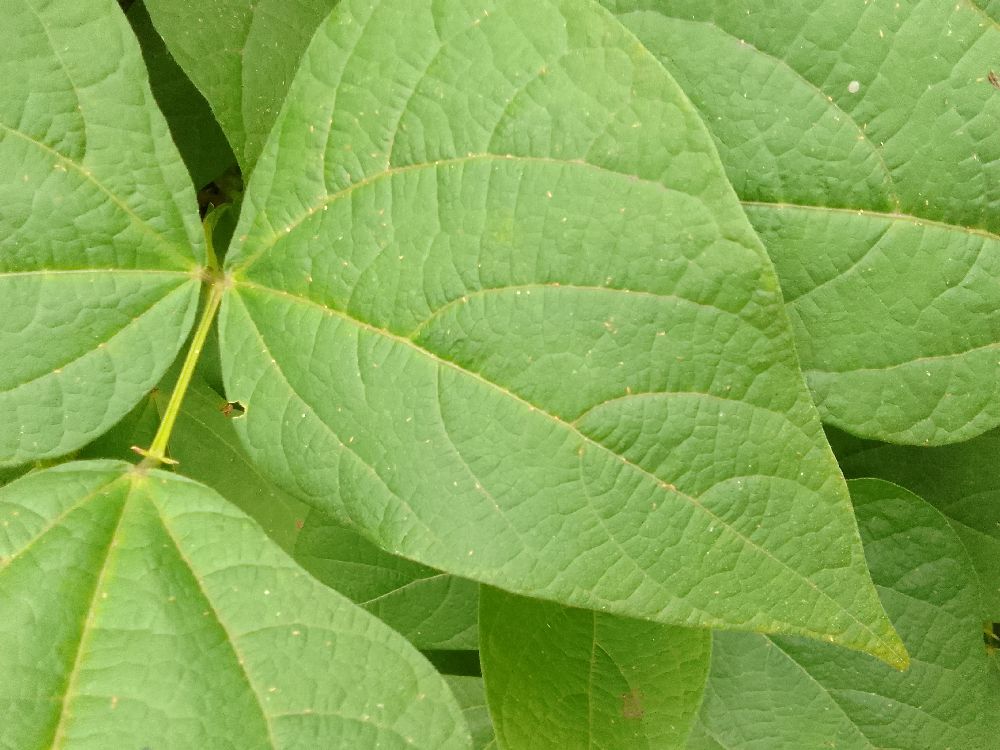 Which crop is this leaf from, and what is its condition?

common bean, healthy
